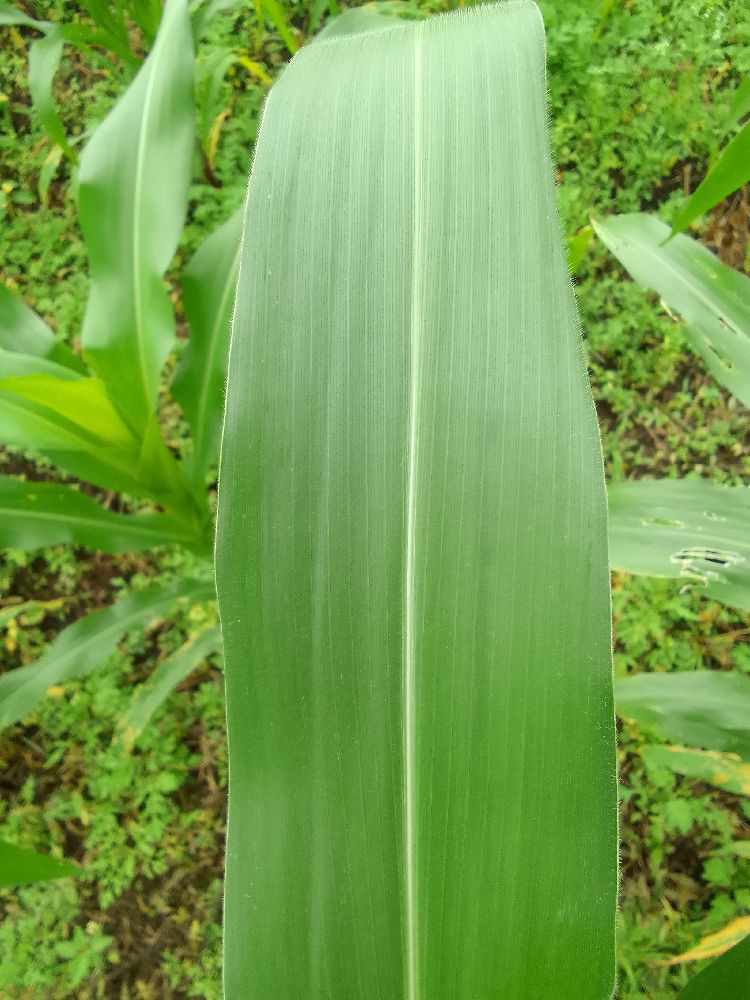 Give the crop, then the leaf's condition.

maize, healthy
